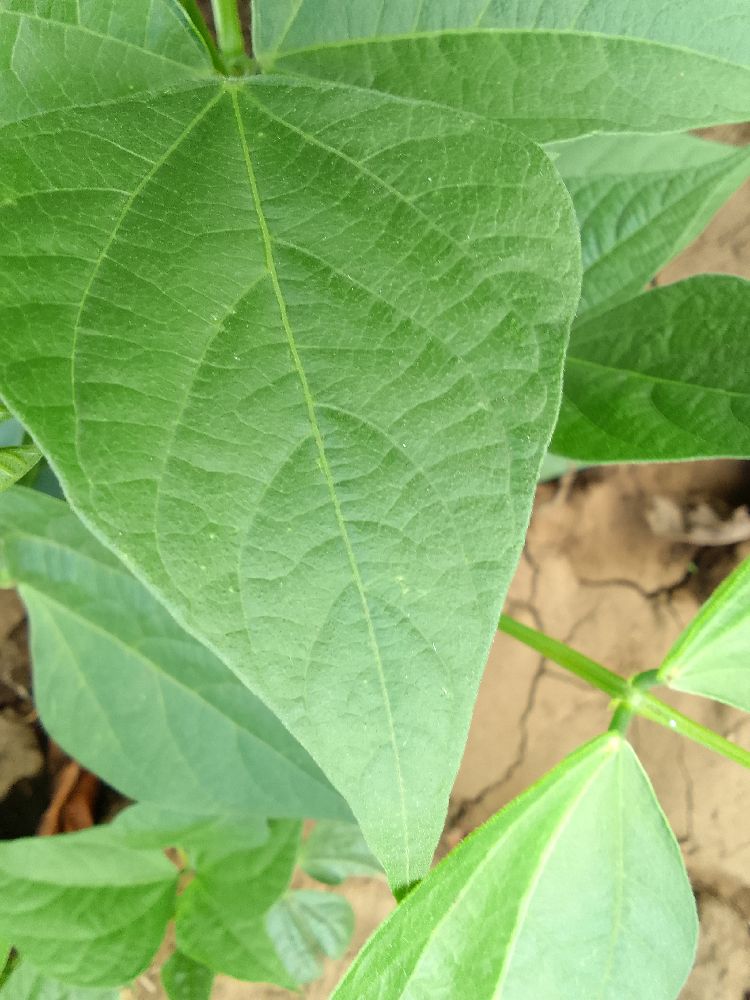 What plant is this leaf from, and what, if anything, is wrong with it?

common bean, healthy
